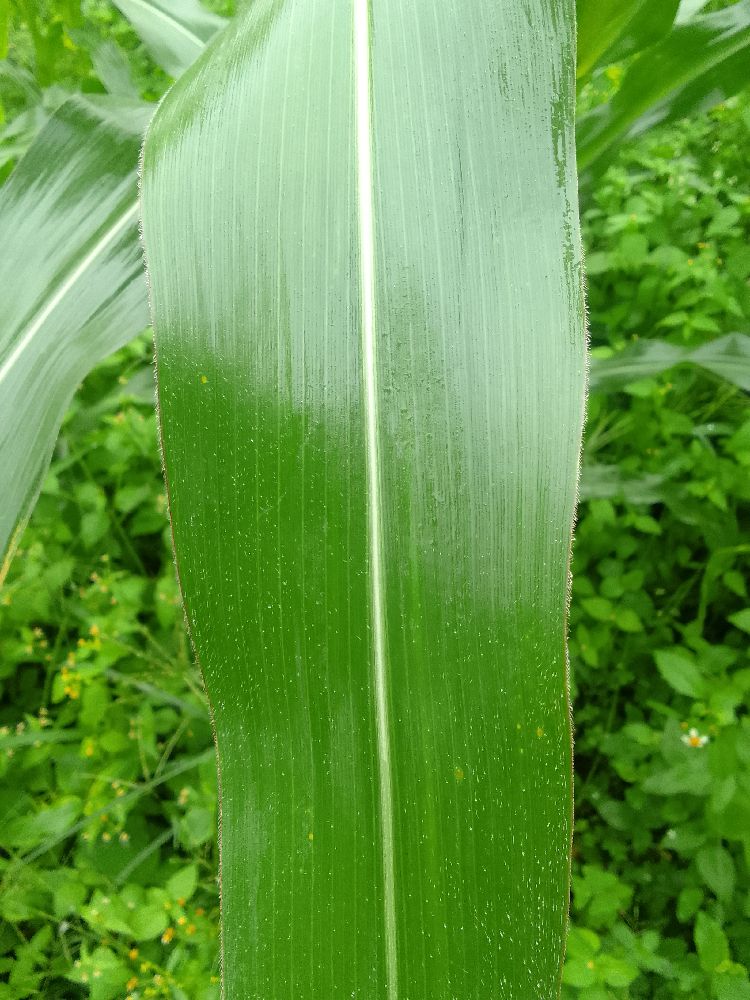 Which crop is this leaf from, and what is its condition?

maize, healthy
